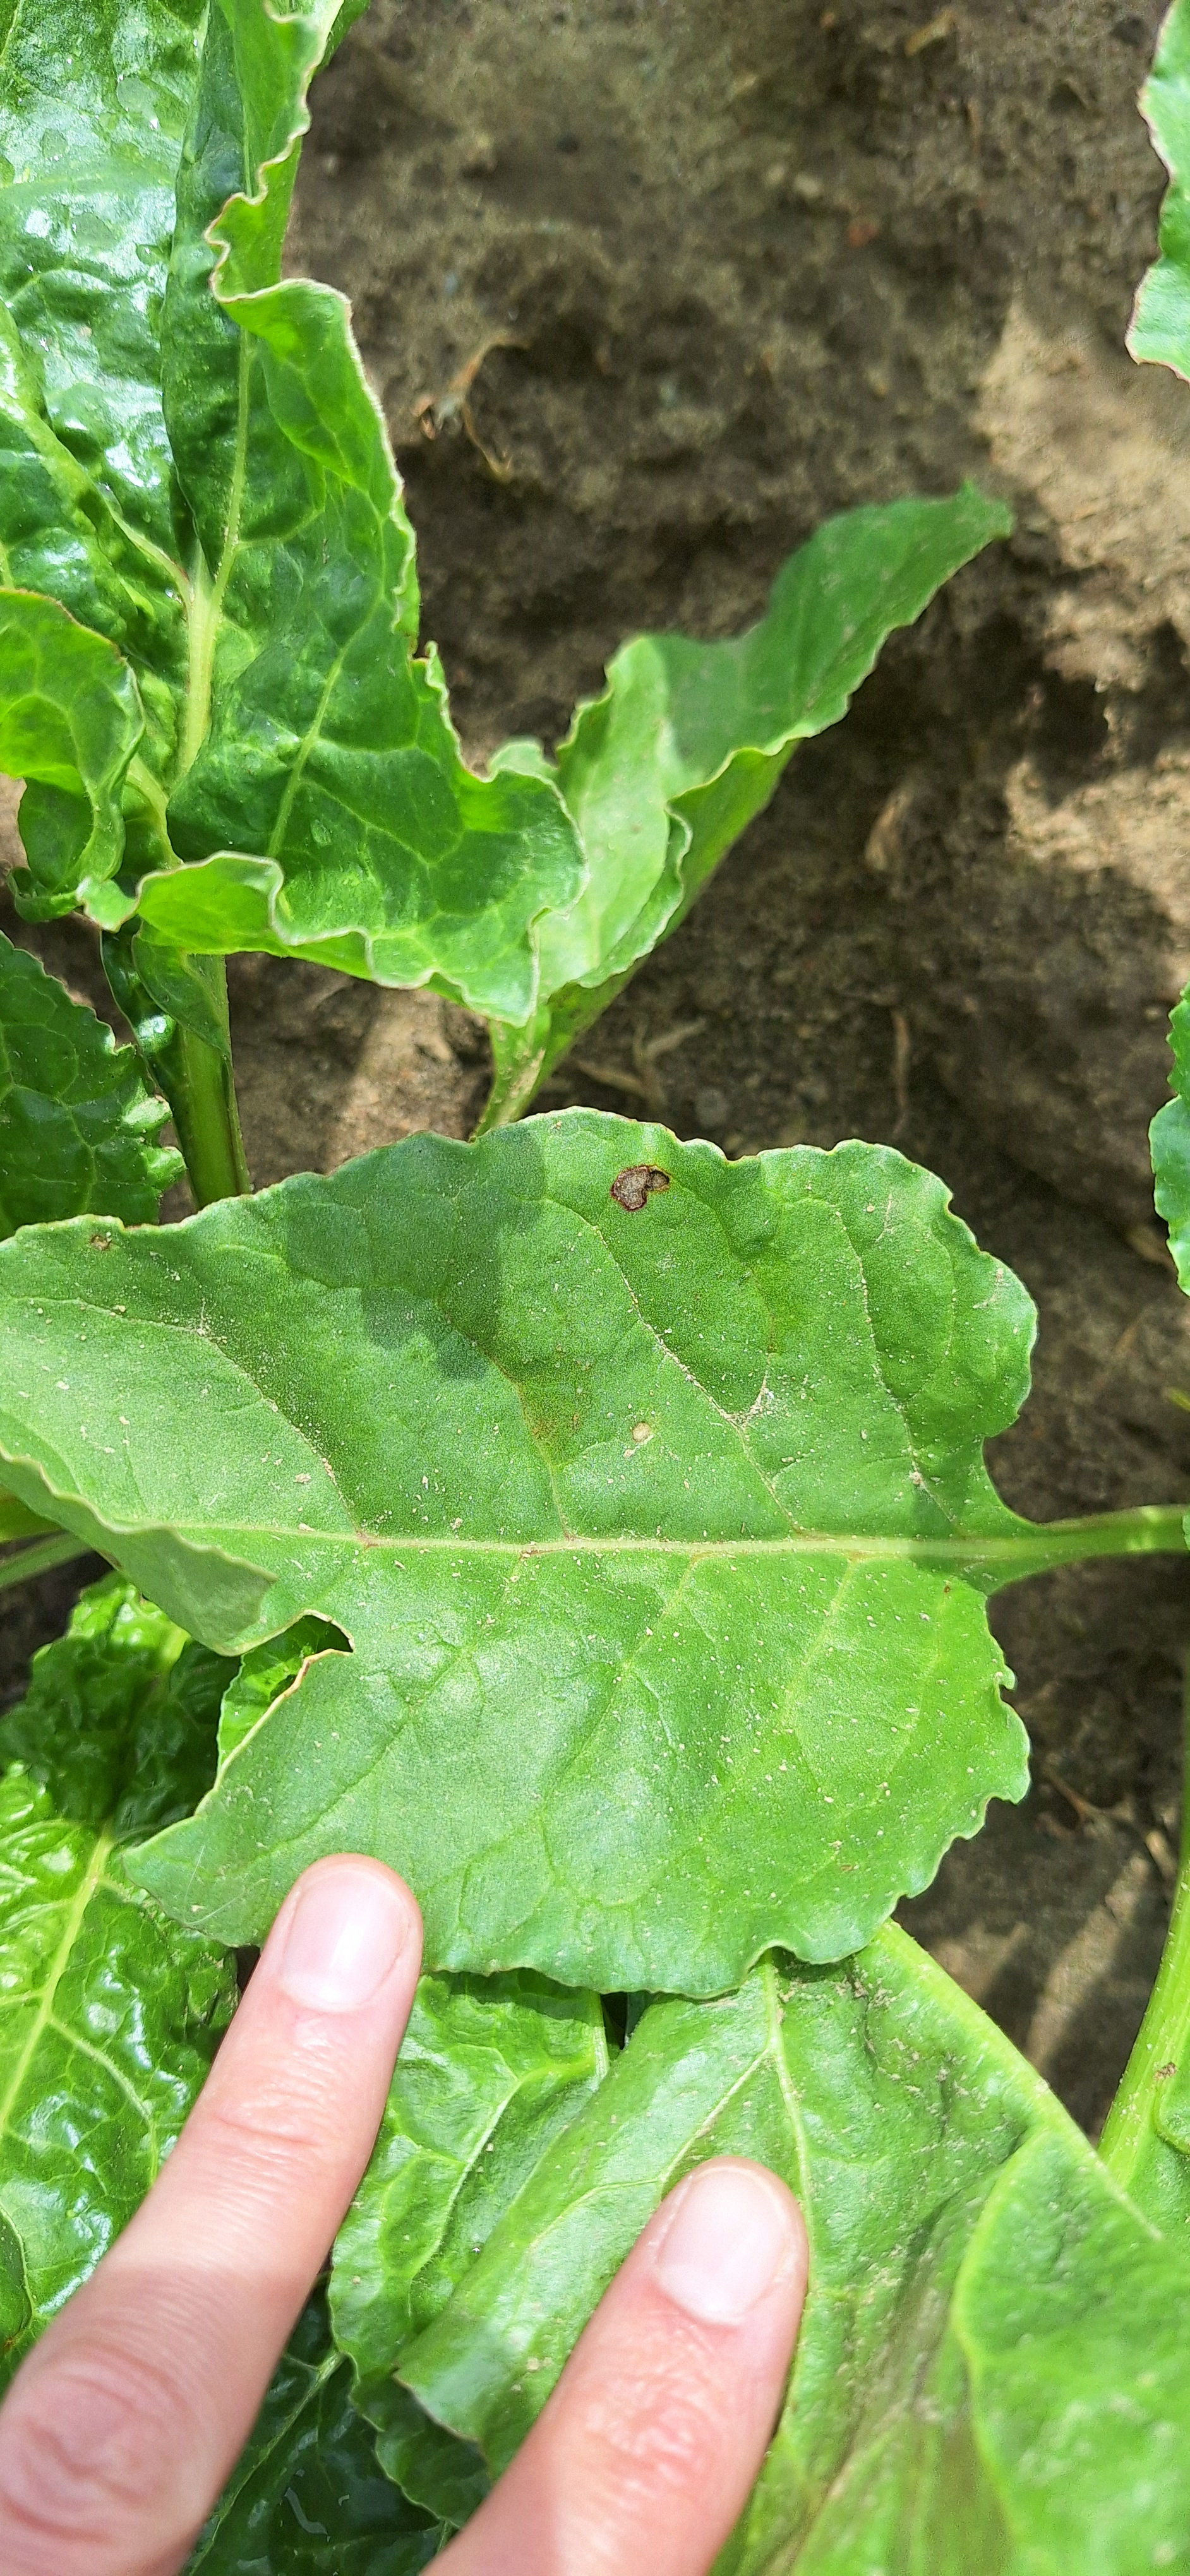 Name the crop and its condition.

beet, cercospora
